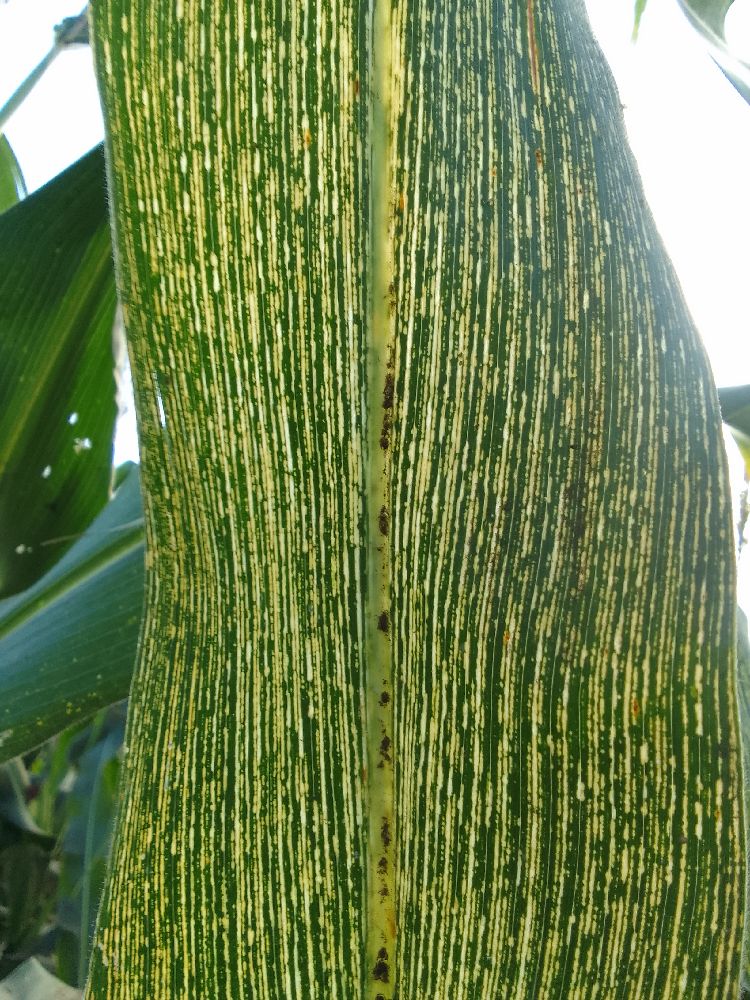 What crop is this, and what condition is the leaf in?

maize, maize streak virus
